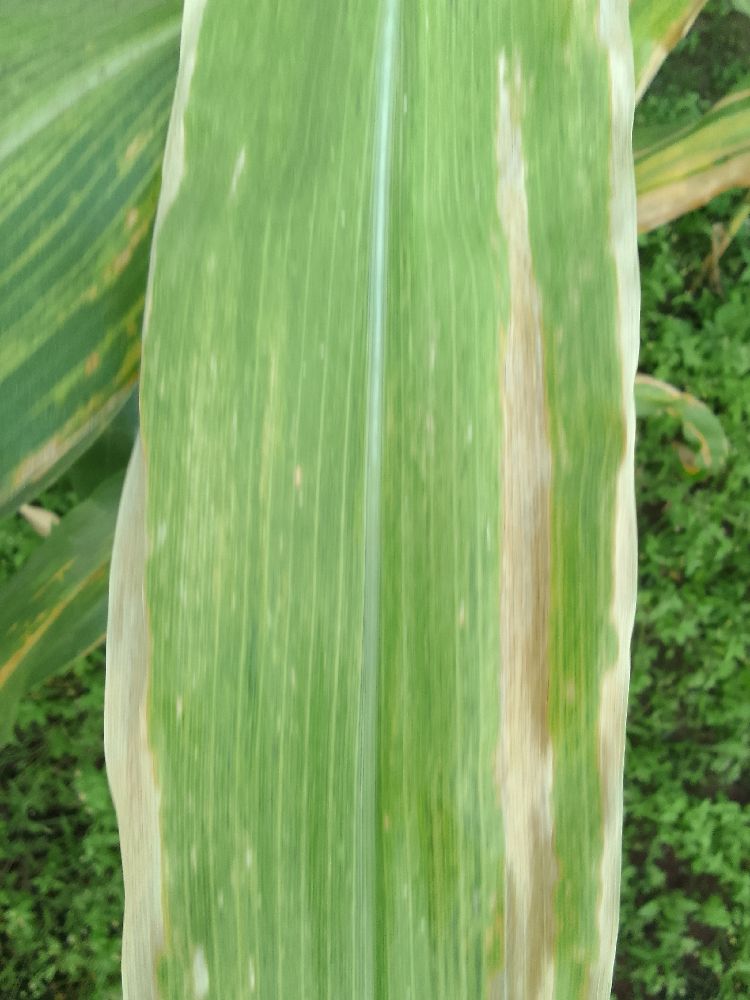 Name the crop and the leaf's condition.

maize, maize lethal necrosis
